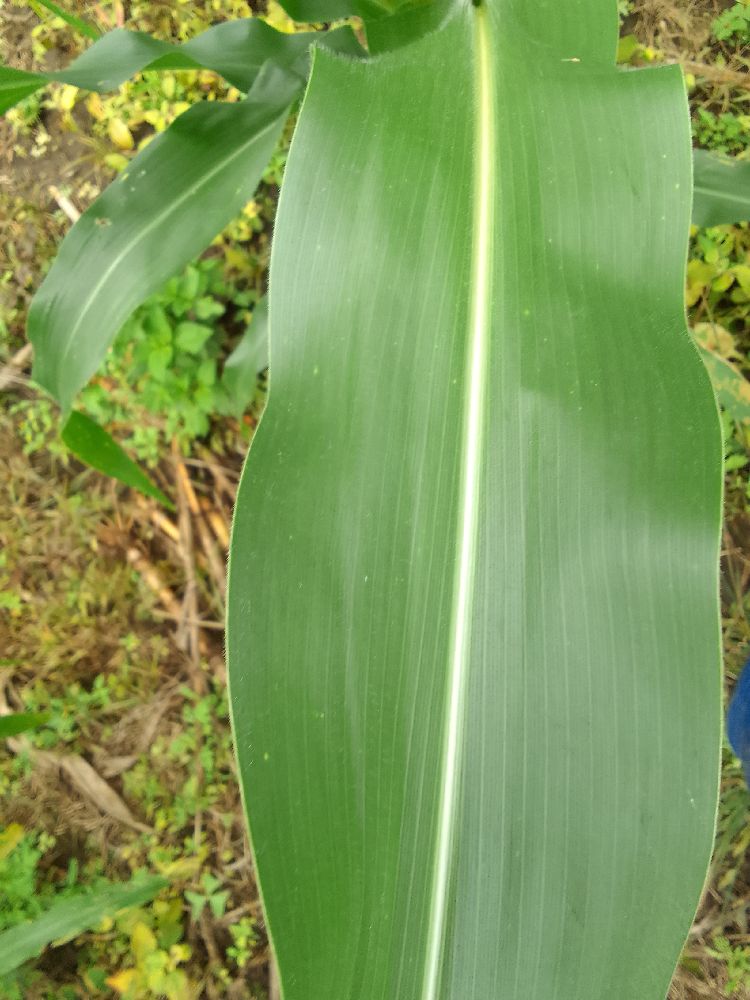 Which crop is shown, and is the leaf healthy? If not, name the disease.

maize, healthy
